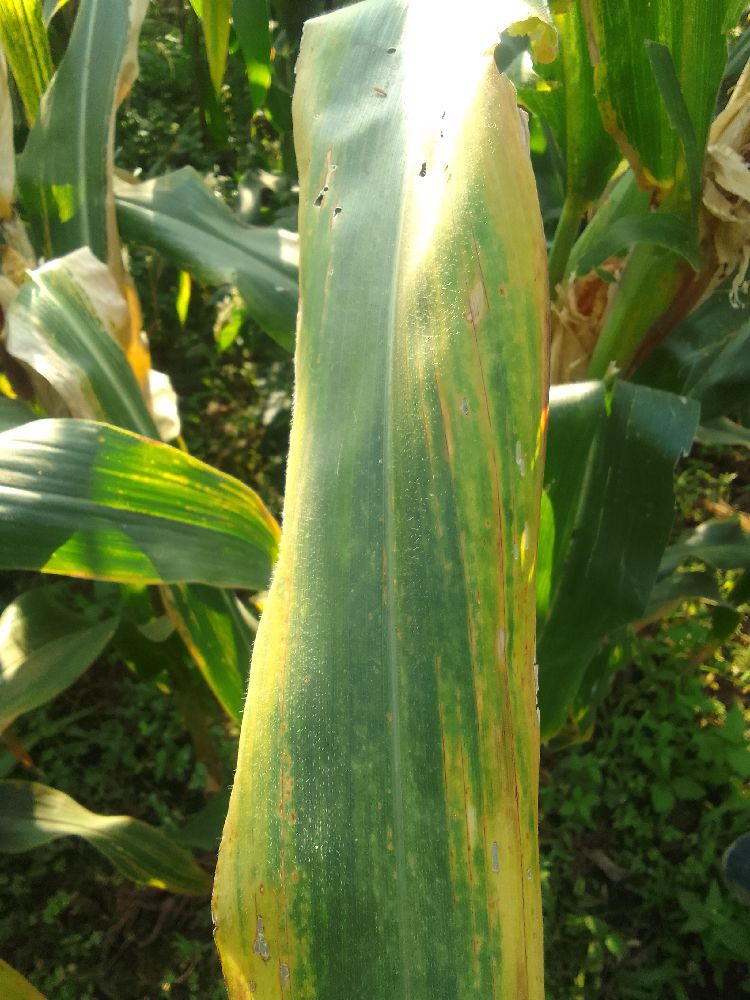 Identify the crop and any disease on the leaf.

maize, maize lethal necrosis
